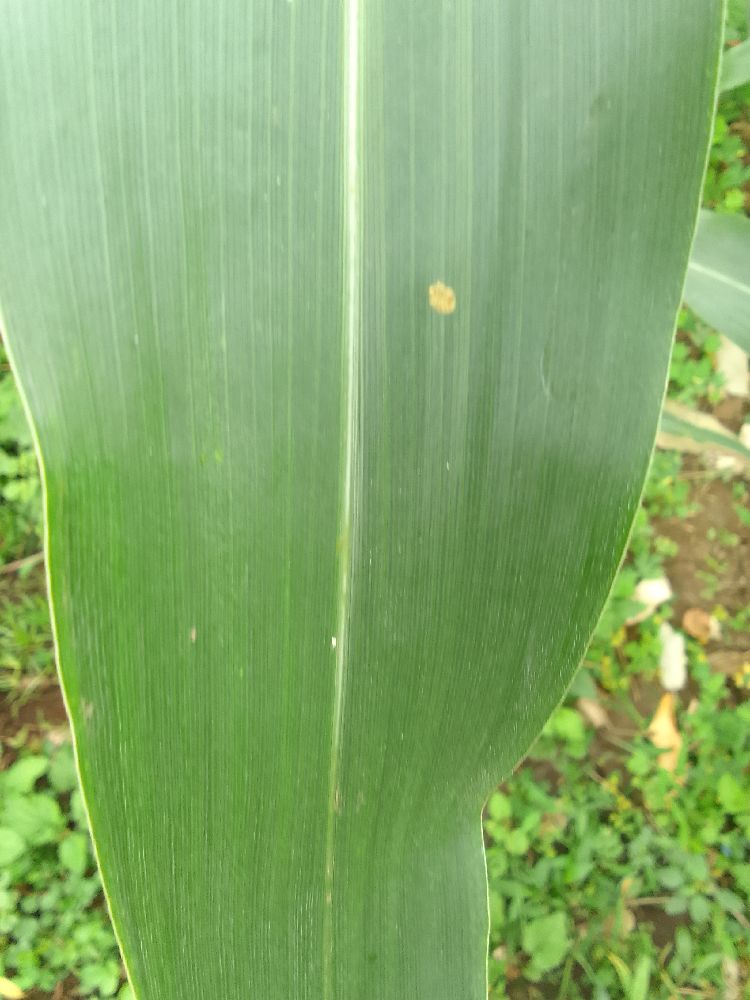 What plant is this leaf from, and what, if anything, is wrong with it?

maize, healthy
